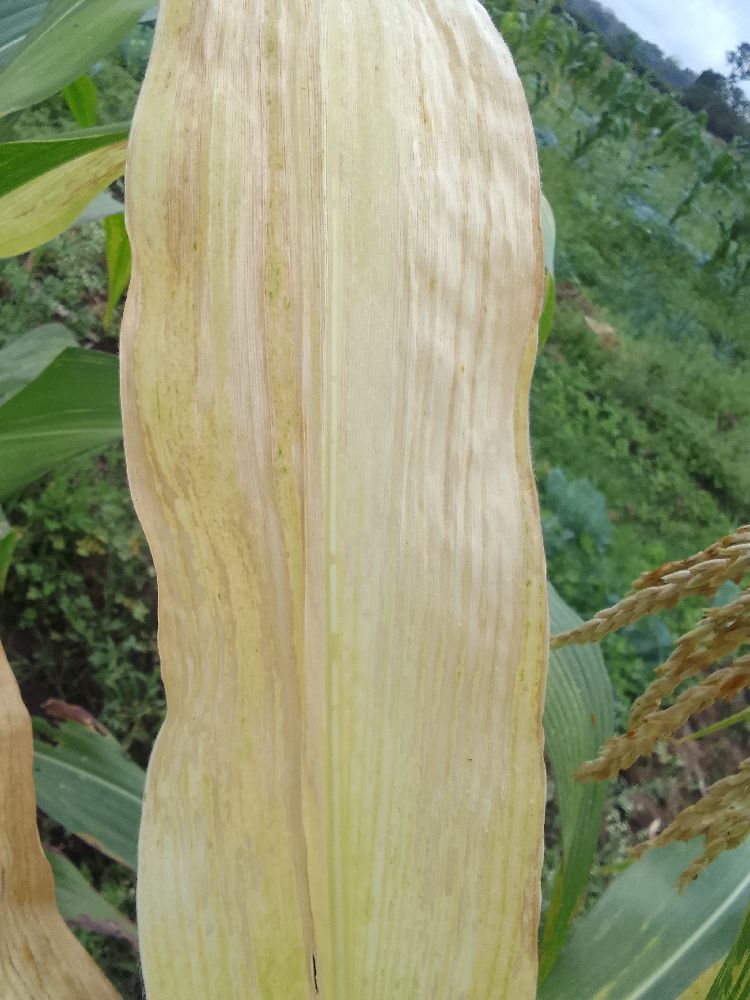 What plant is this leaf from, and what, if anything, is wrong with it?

maize, maize lethal necrosis
